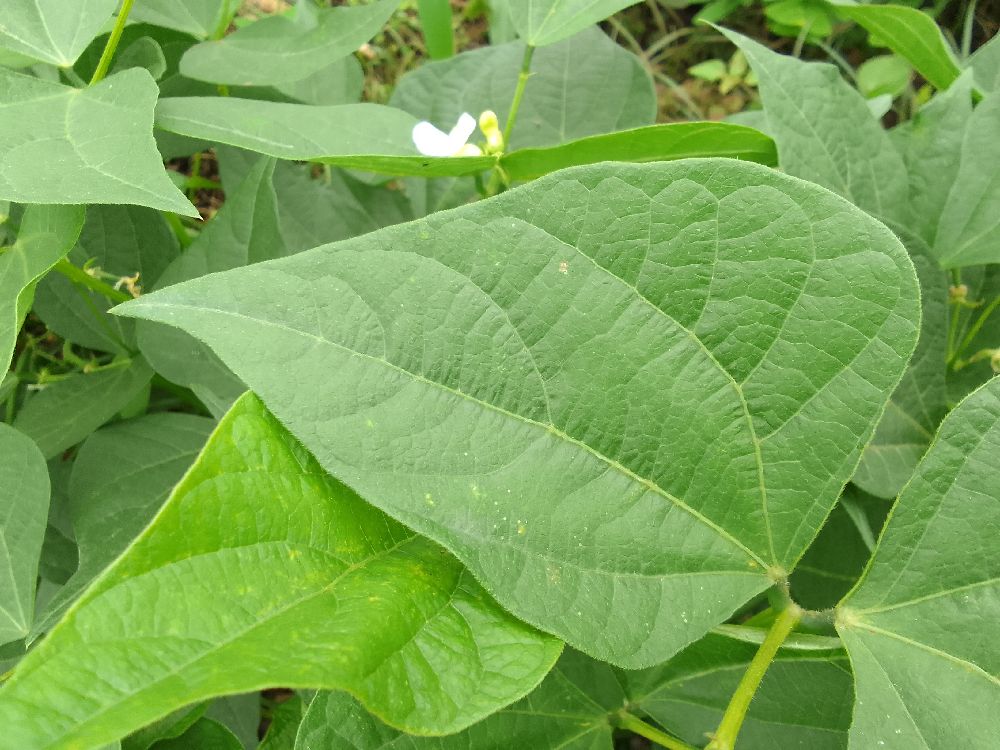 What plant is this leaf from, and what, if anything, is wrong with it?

common bean, healthy
